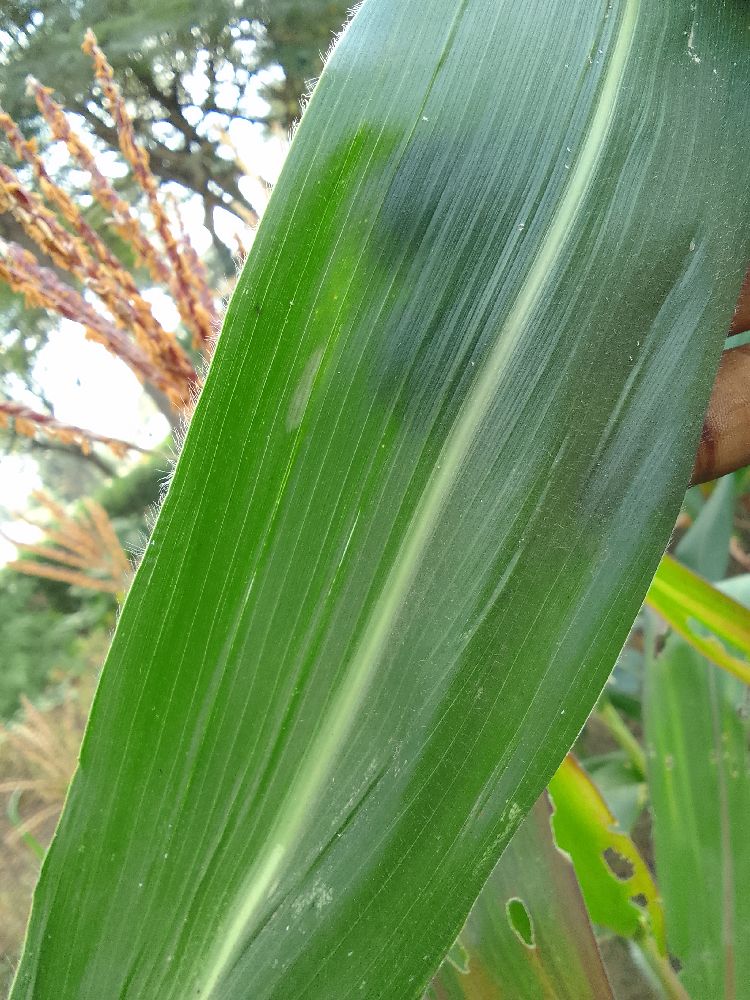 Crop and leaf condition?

maize, healthy
